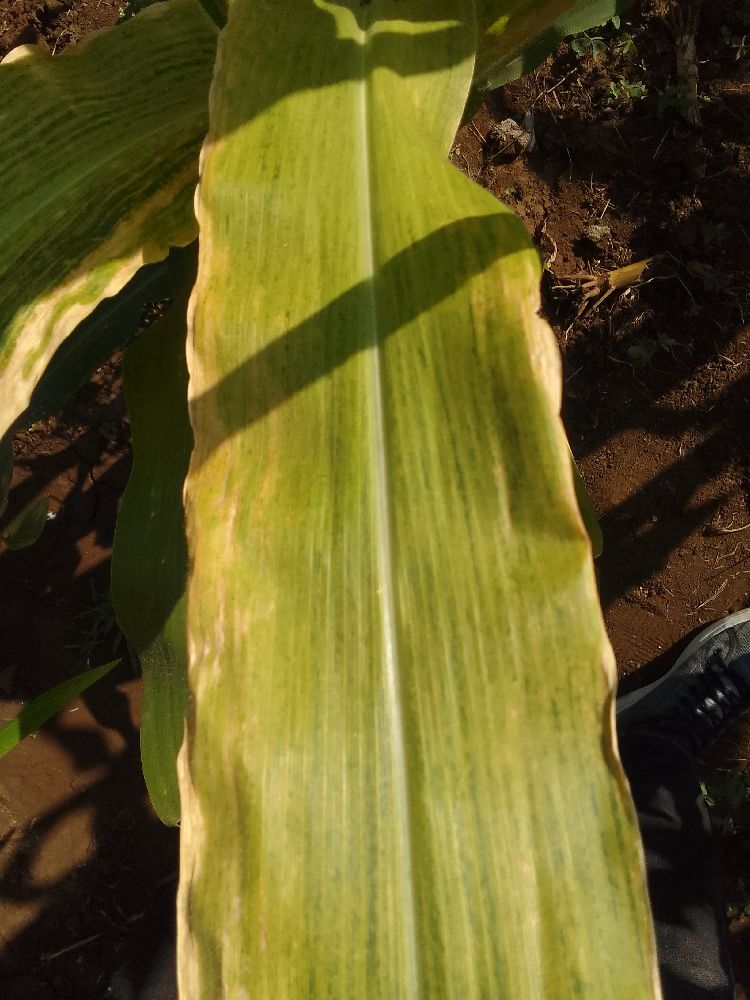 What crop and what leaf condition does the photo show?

maize, maize lethal necrosis
